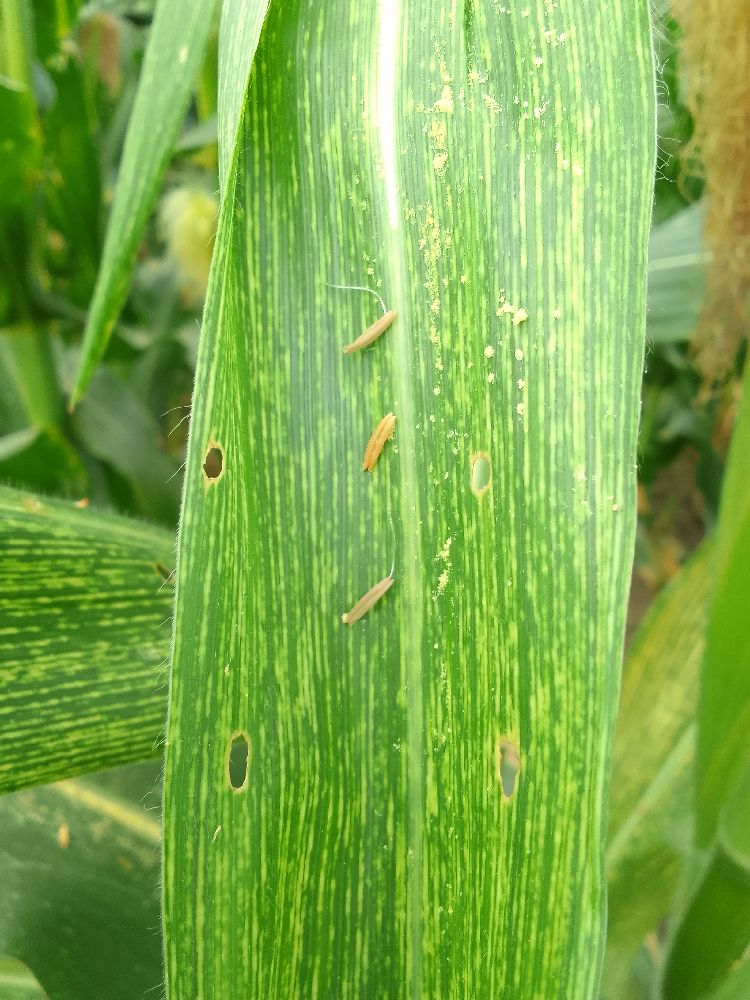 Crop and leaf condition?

maize, maize streak virus
